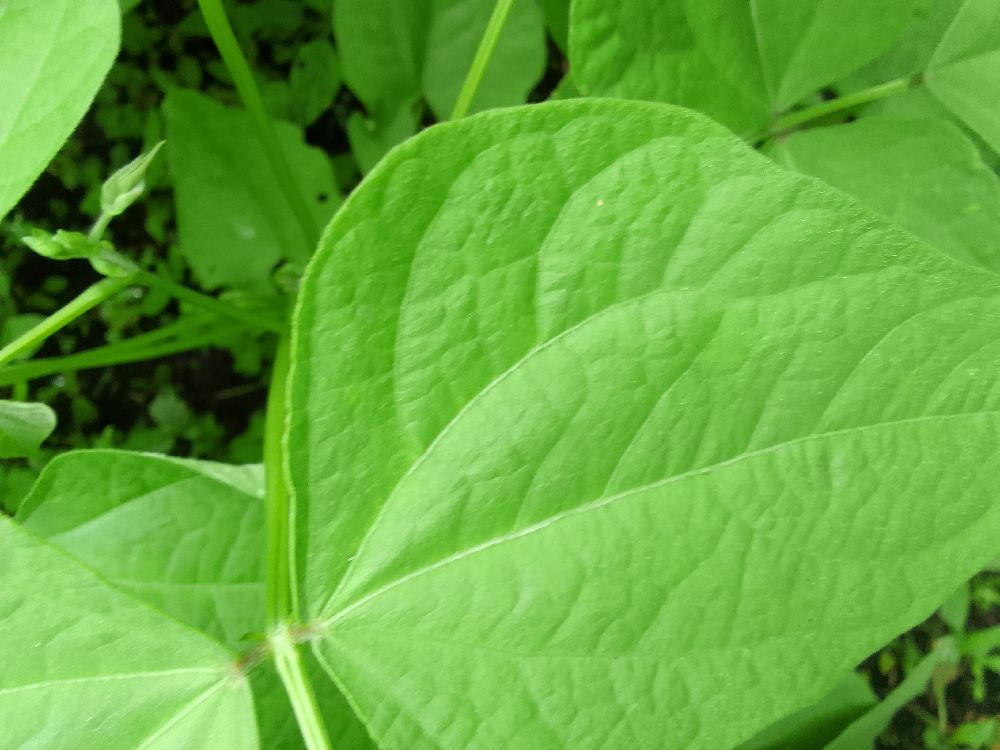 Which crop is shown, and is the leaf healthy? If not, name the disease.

common bean, healthy
